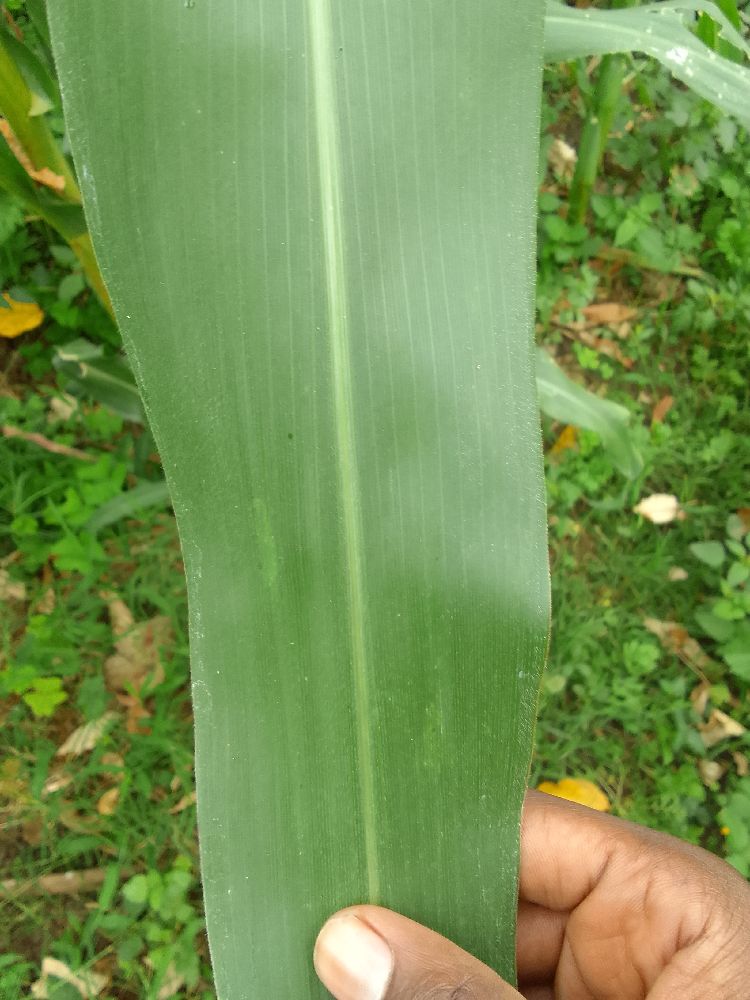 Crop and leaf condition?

maize, healthy
